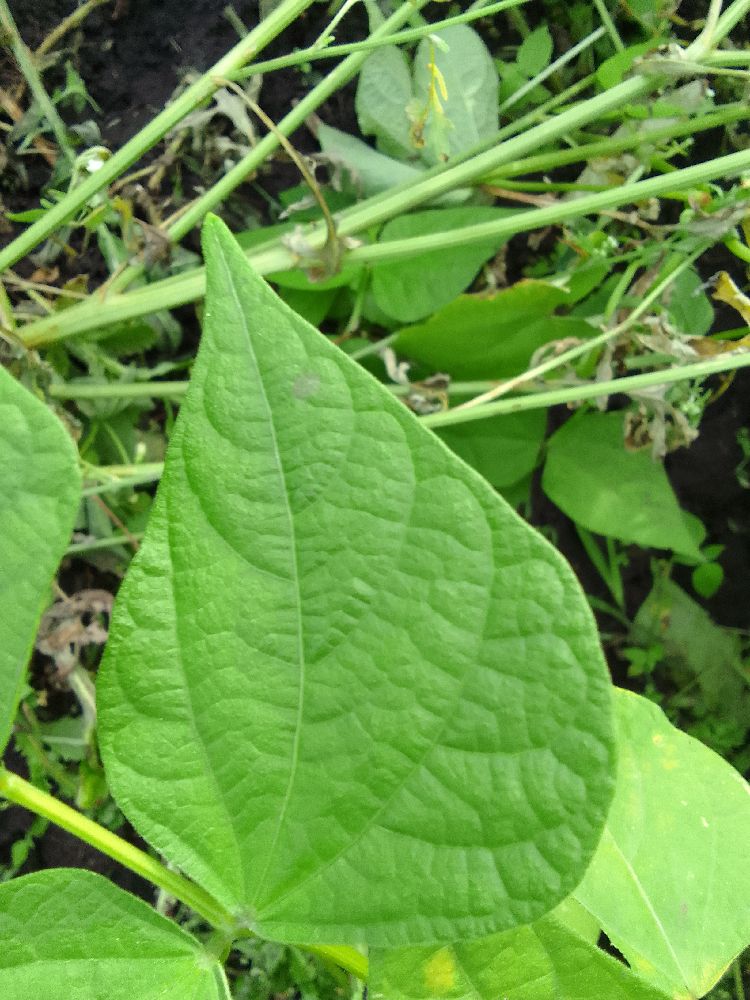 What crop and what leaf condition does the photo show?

common bean, healthy
